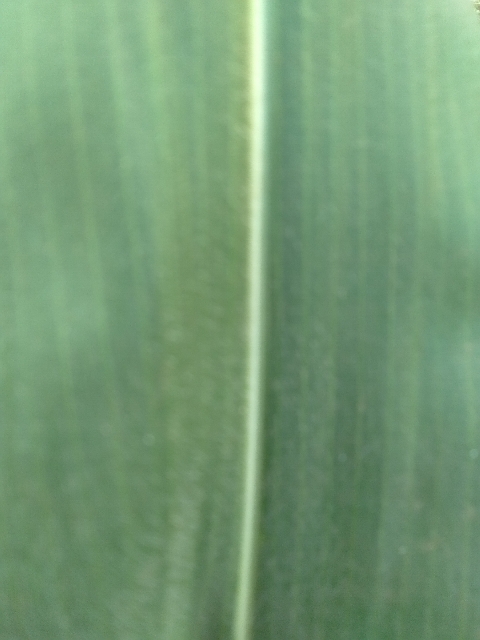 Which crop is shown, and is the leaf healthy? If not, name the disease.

maize, healthy
